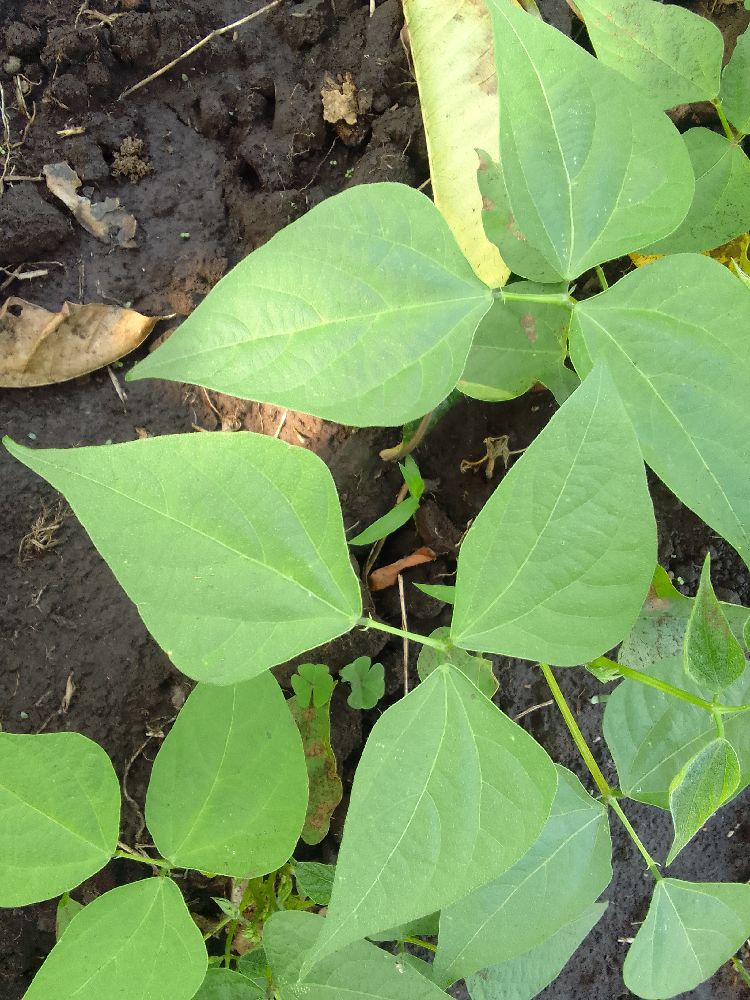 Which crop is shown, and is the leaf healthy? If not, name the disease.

common bean, healthy
